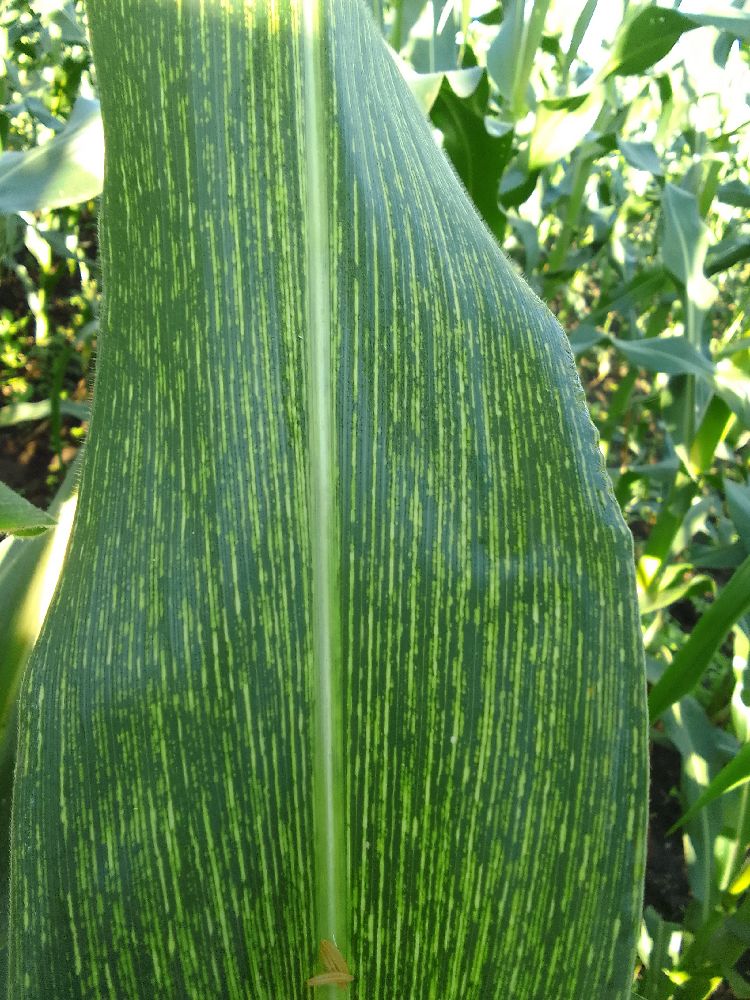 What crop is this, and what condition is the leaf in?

maize, maize streak virus
